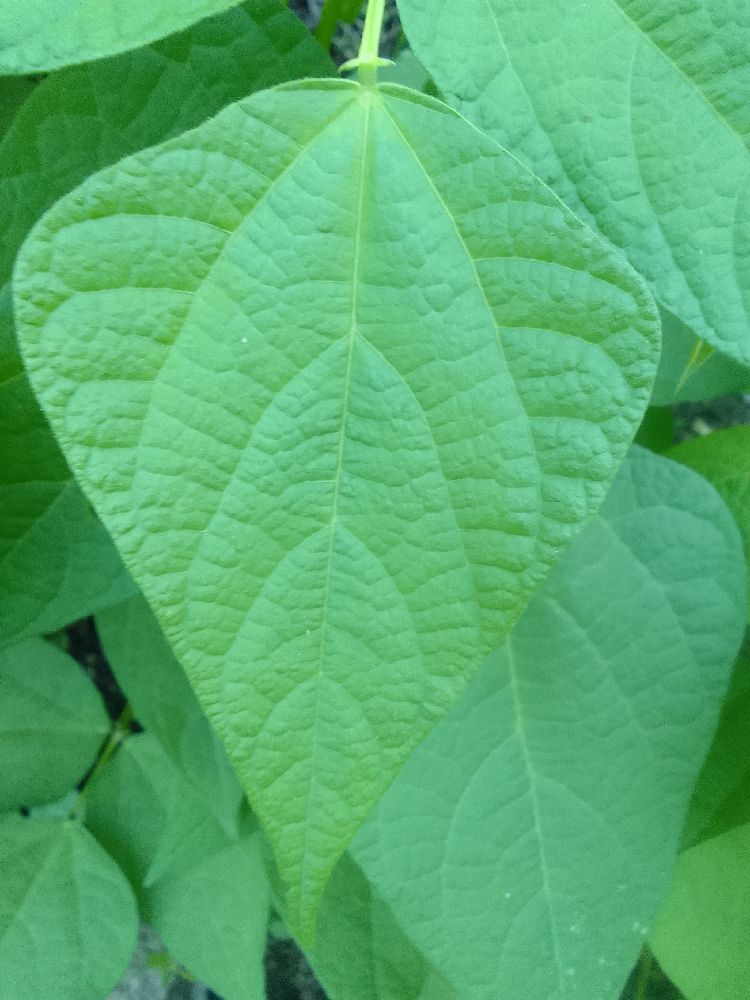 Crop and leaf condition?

common bean, healthy
